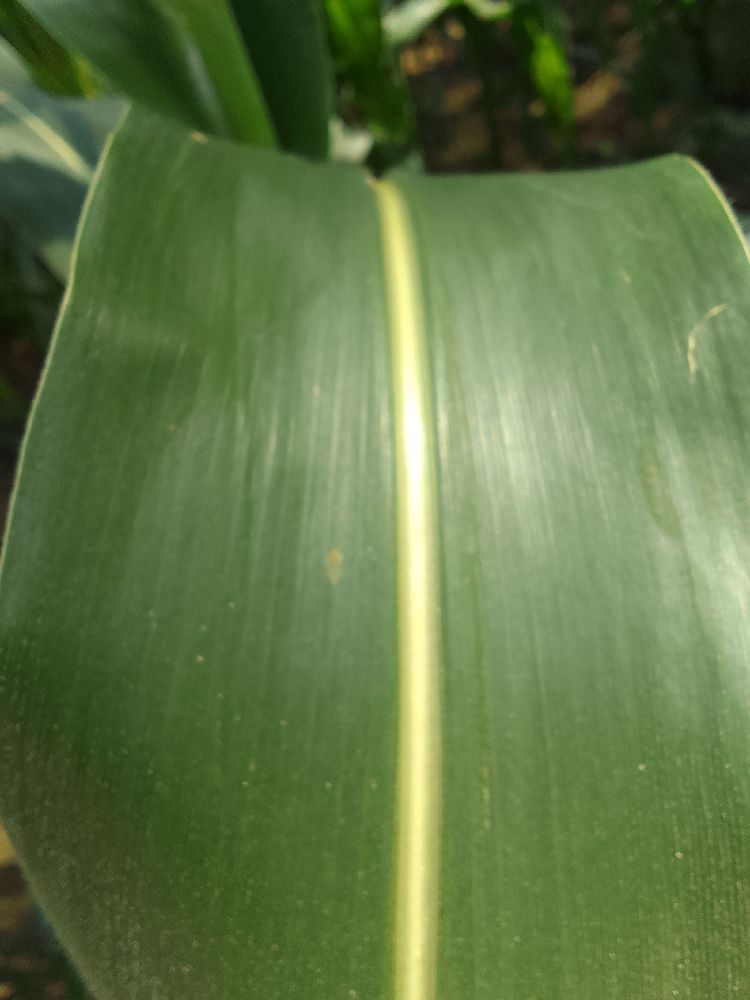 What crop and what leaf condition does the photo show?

maize, healthy
